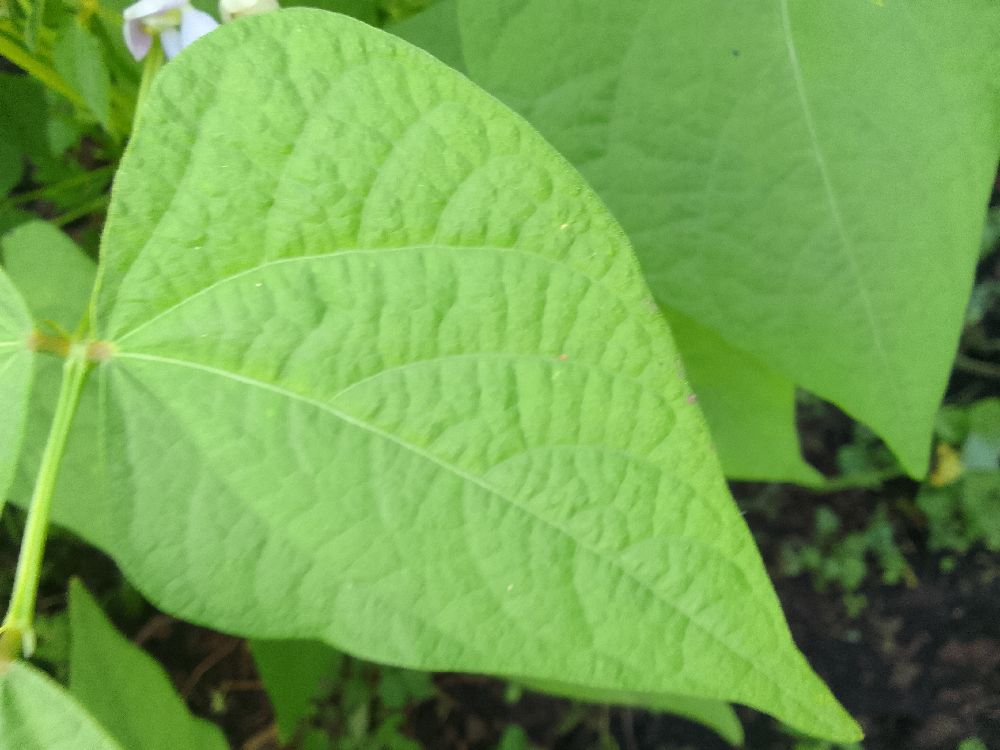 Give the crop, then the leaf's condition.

common bean, healthy
